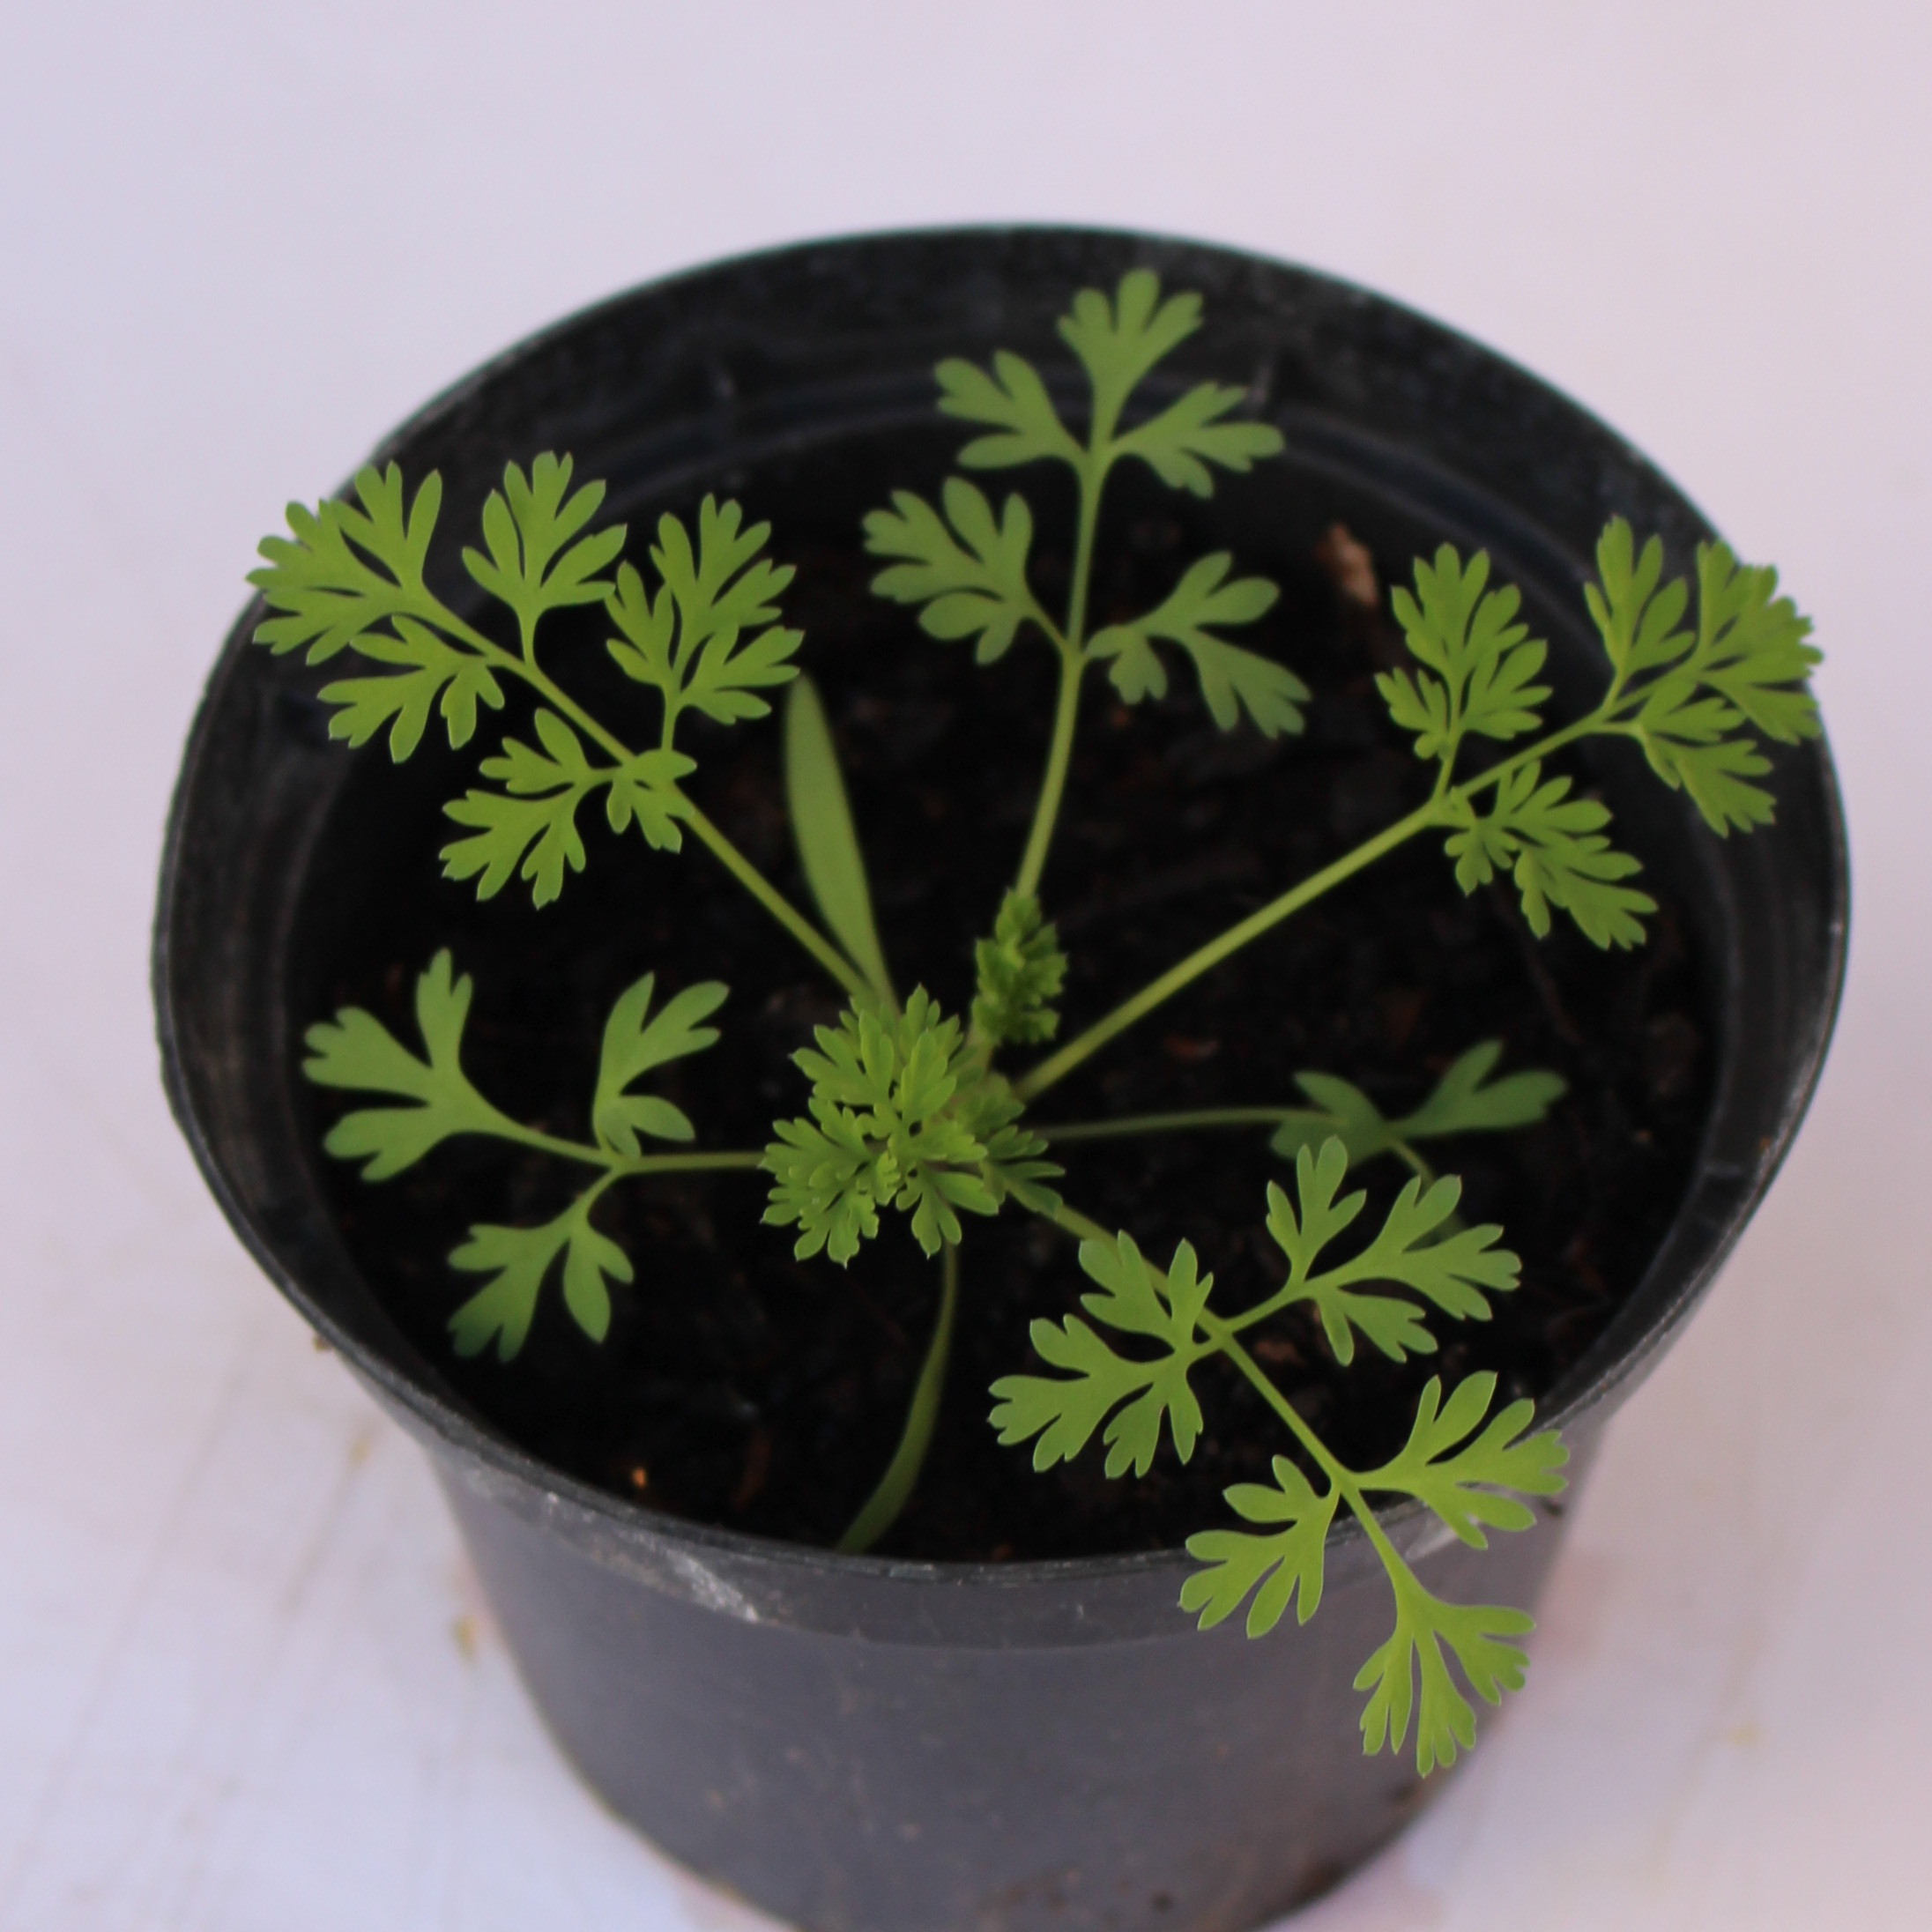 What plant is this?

Fumaria officinalis
